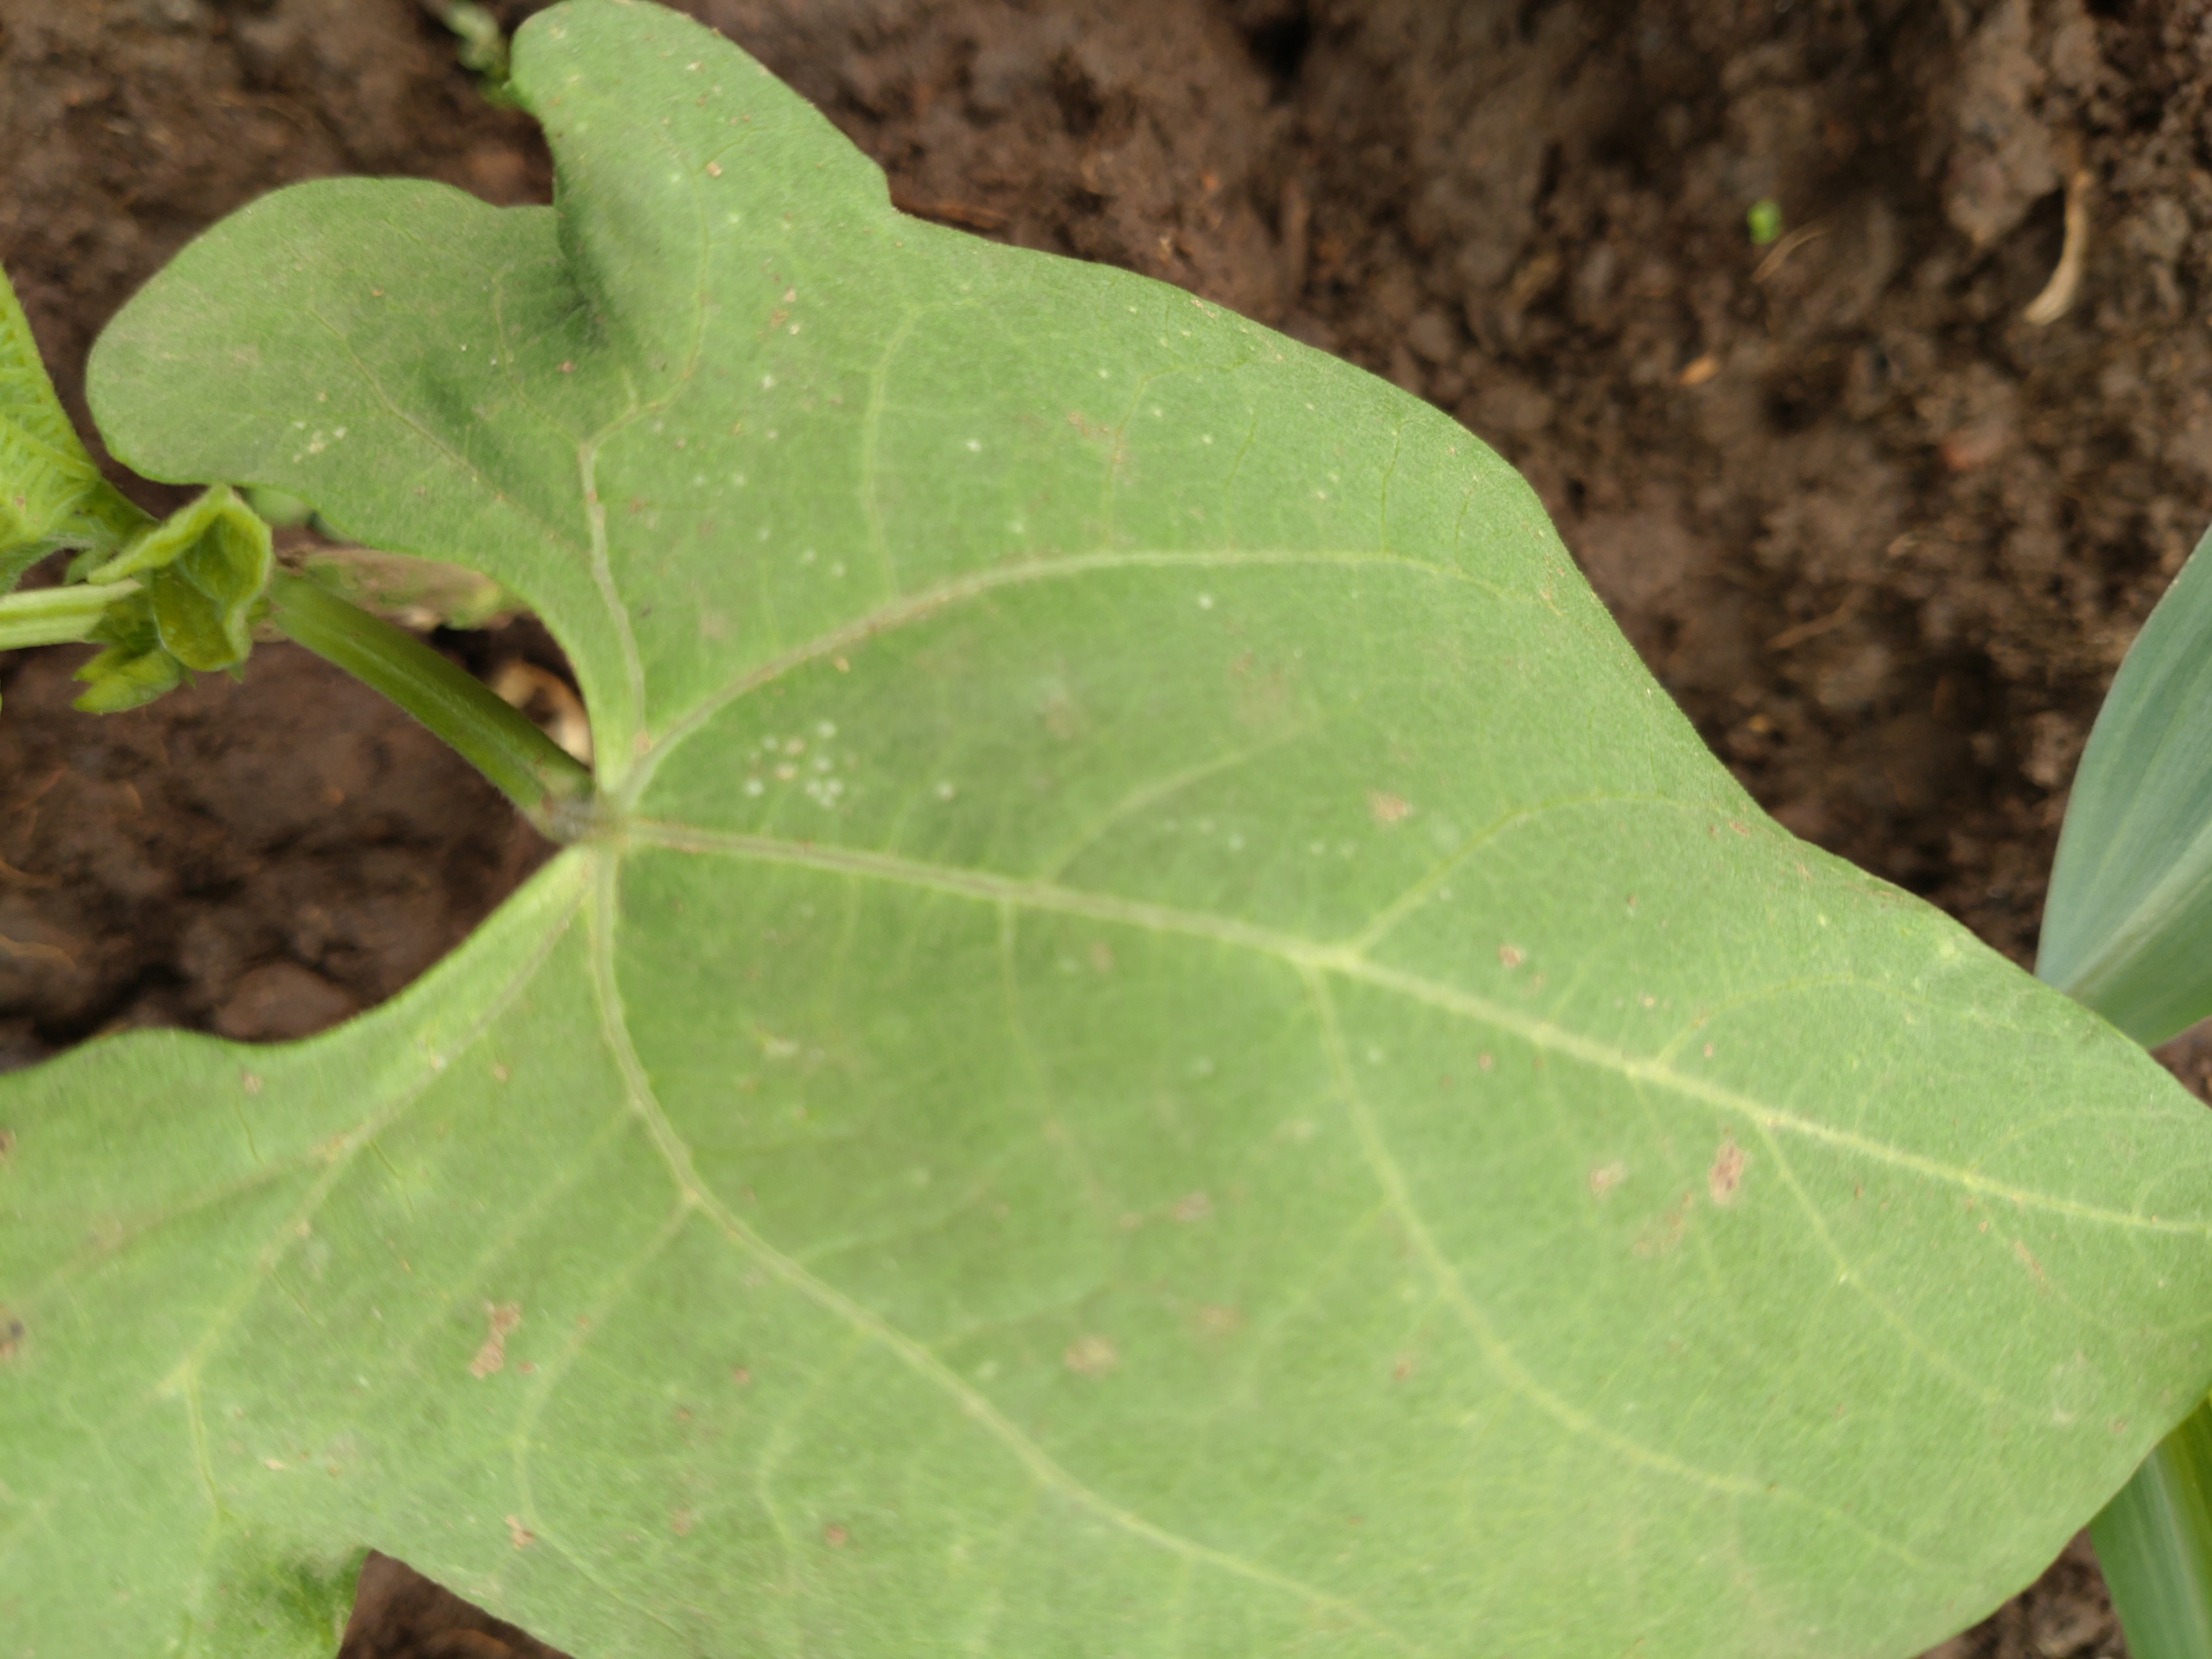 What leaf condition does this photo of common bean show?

healthy
